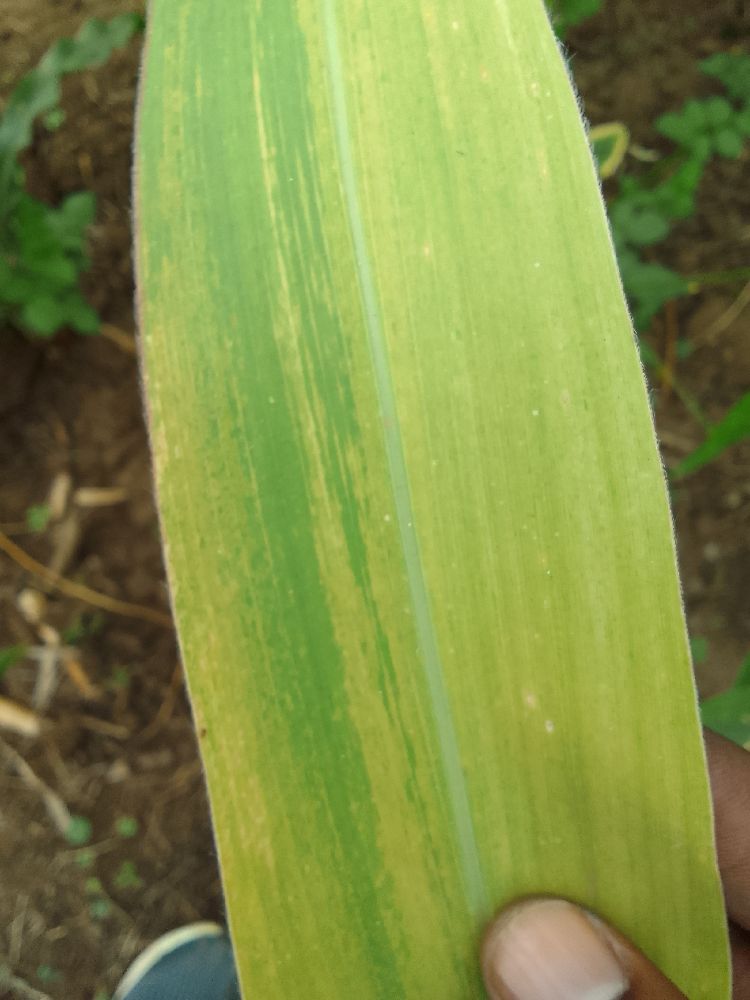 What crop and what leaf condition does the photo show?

maize, maize lethal necrosis
